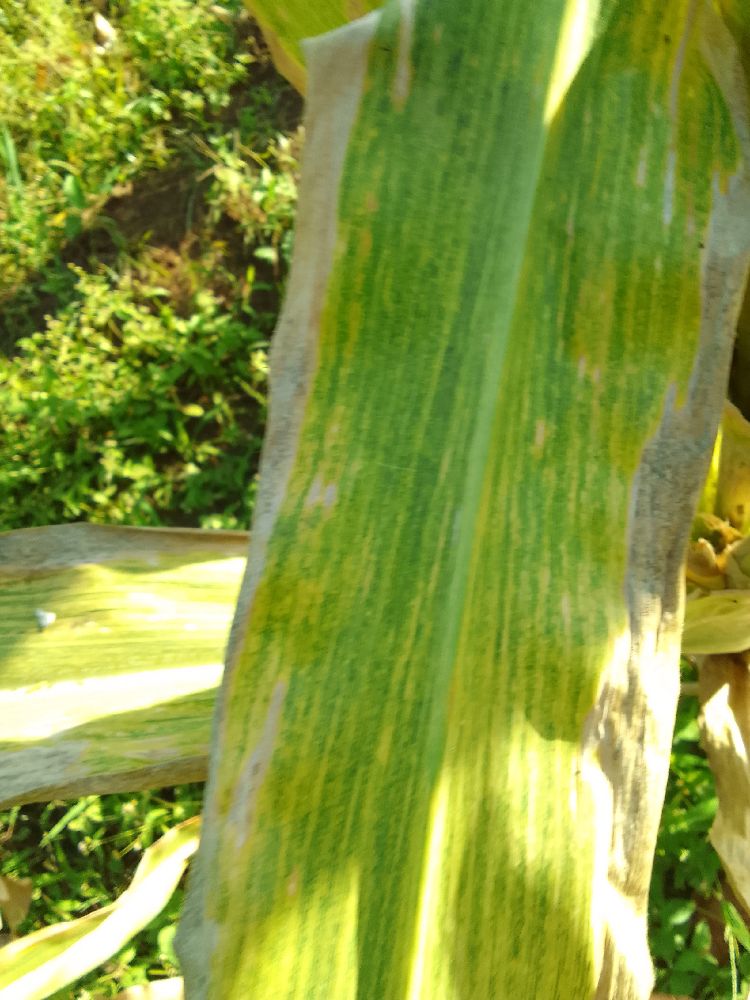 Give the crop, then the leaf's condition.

maize, maize lethal necrosis
